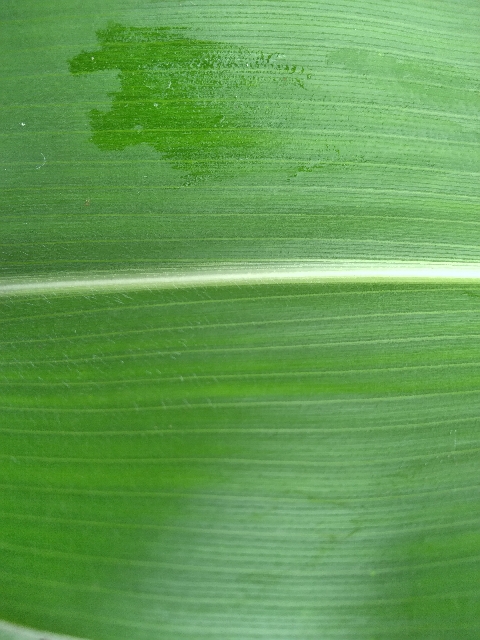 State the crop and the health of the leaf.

maize, healthy
